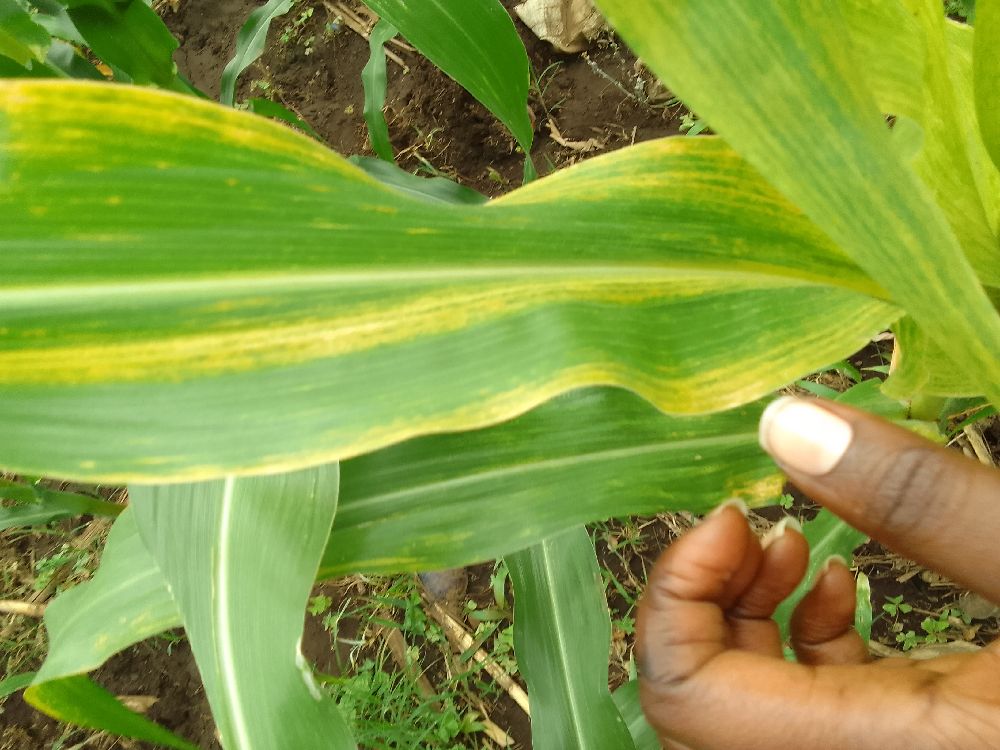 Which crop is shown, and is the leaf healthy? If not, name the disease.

maize, maize lethal necrosis
